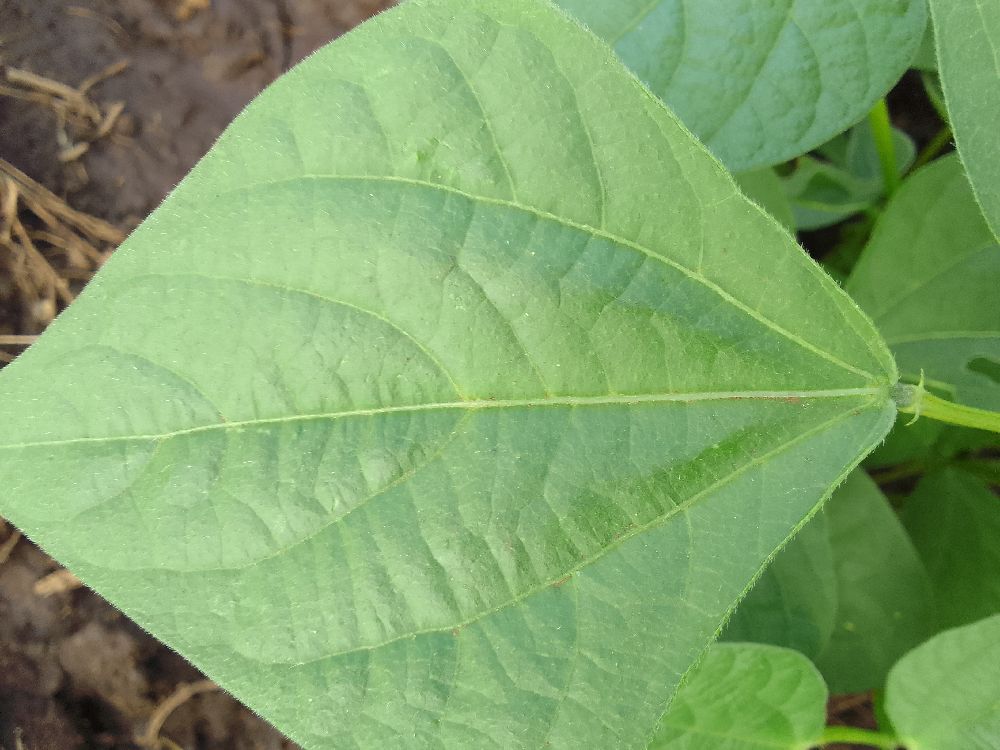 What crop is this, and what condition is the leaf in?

common bean, healthy
